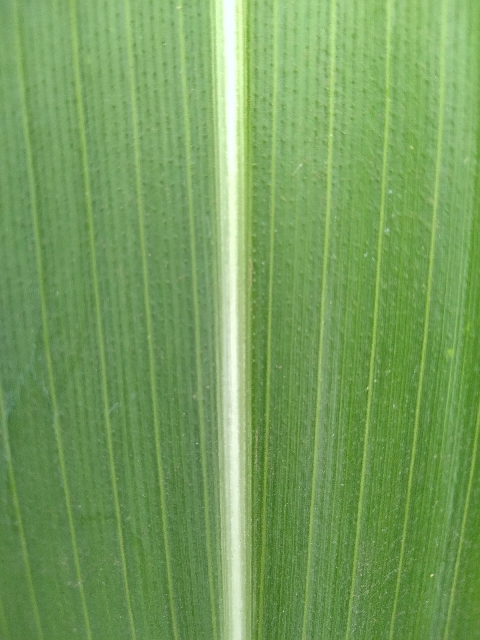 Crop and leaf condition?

maize, healthy
